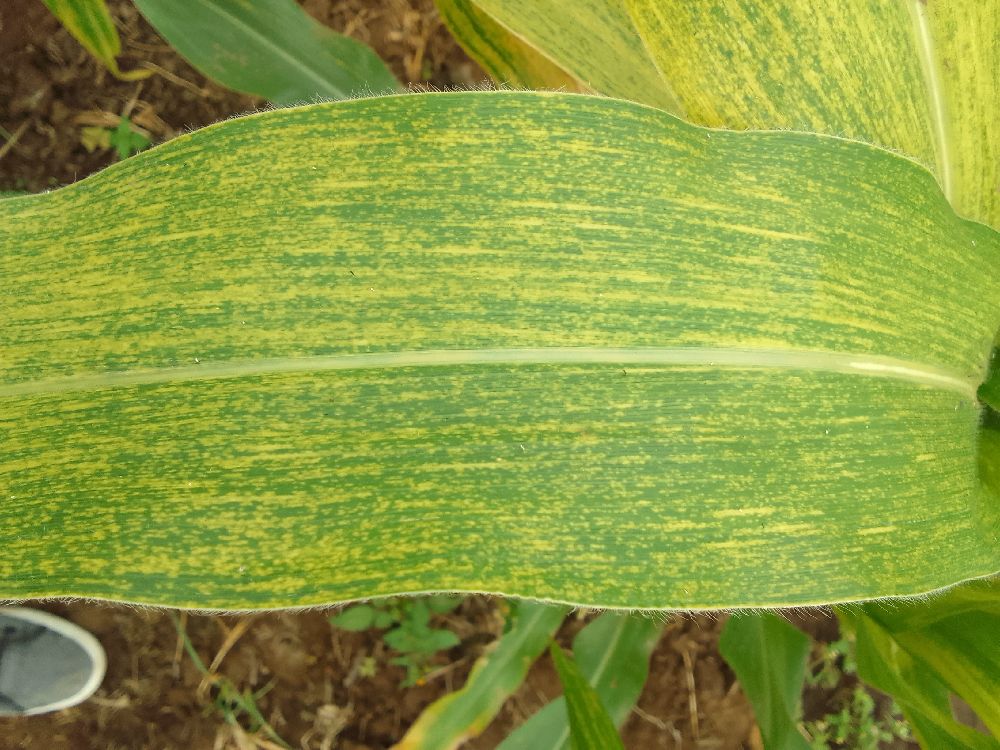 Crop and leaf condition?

maize, maize lethal necrosis
